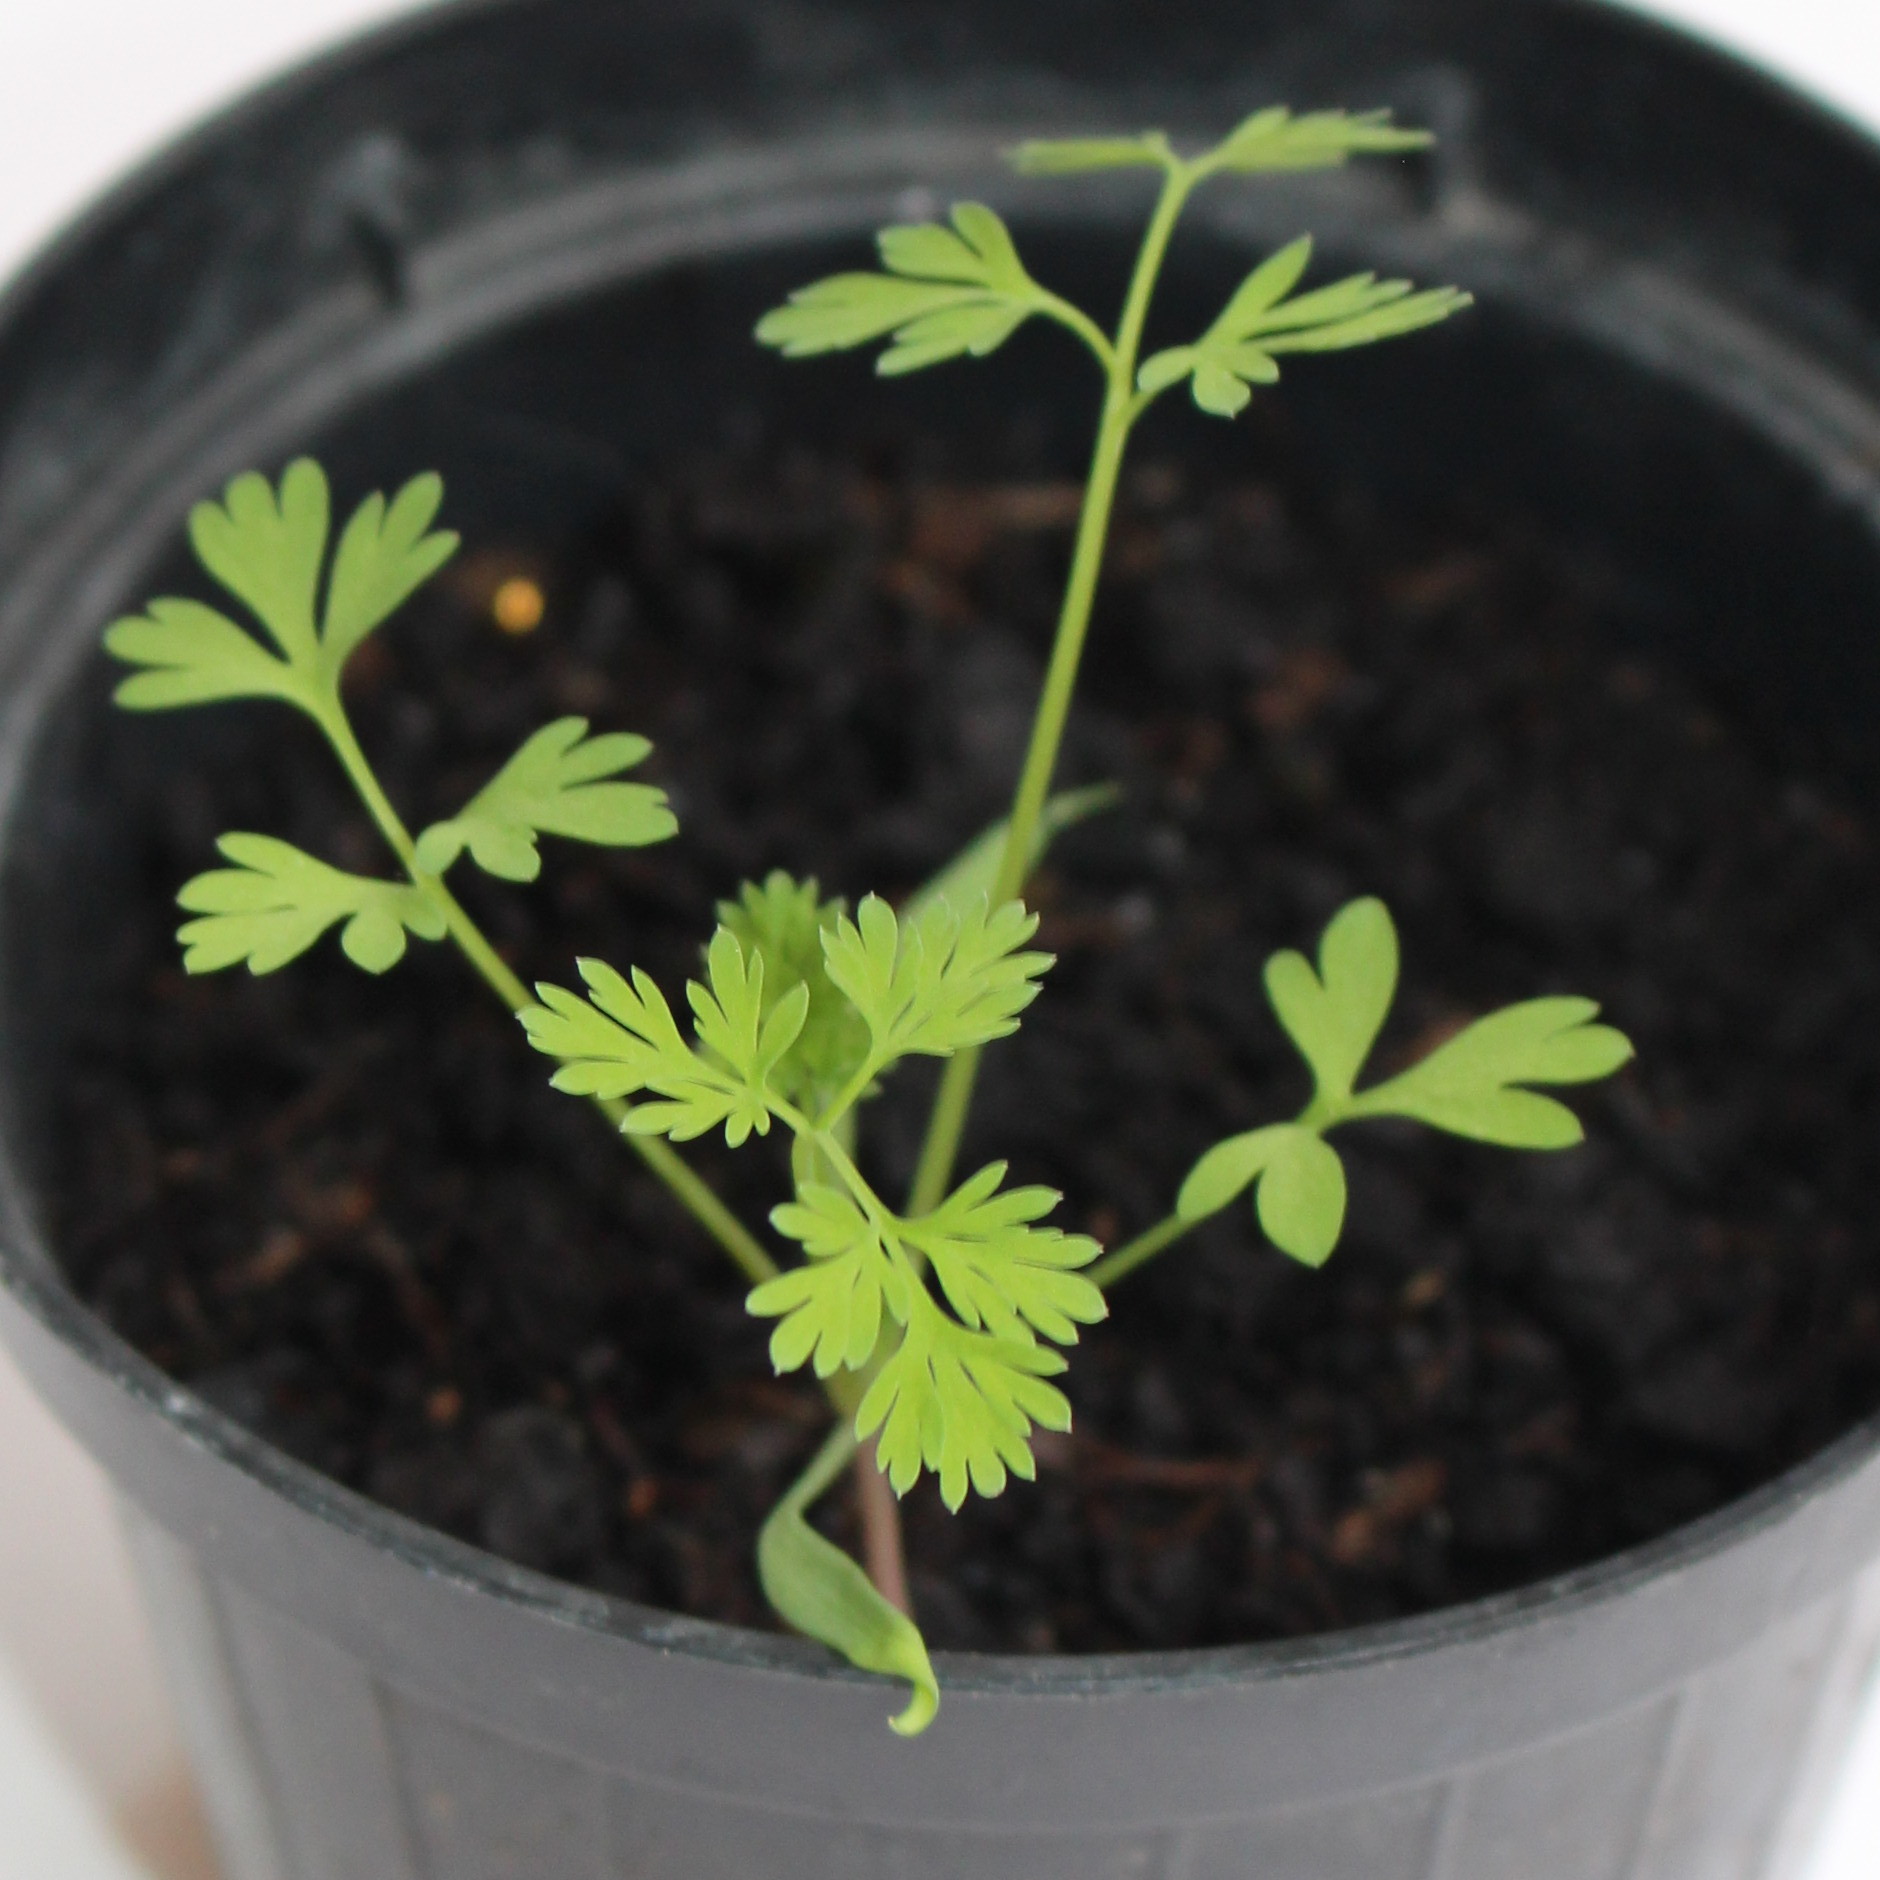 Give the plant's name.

Fumaria officinalis
